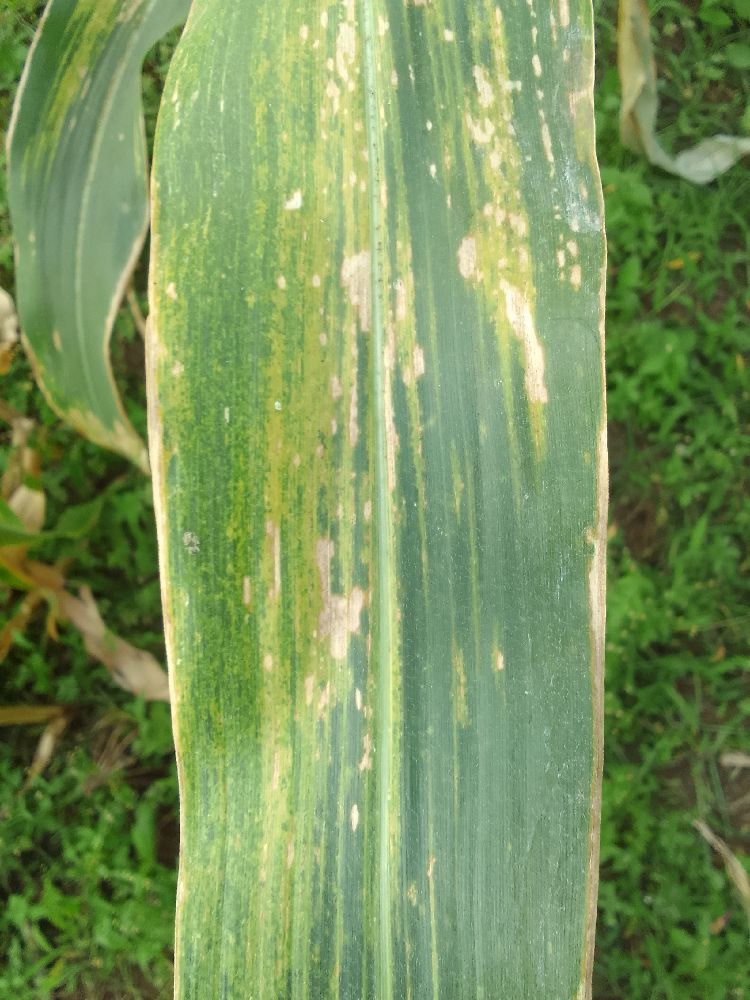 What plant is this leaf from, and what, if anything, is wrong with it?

maize, maize lethal necrosis
